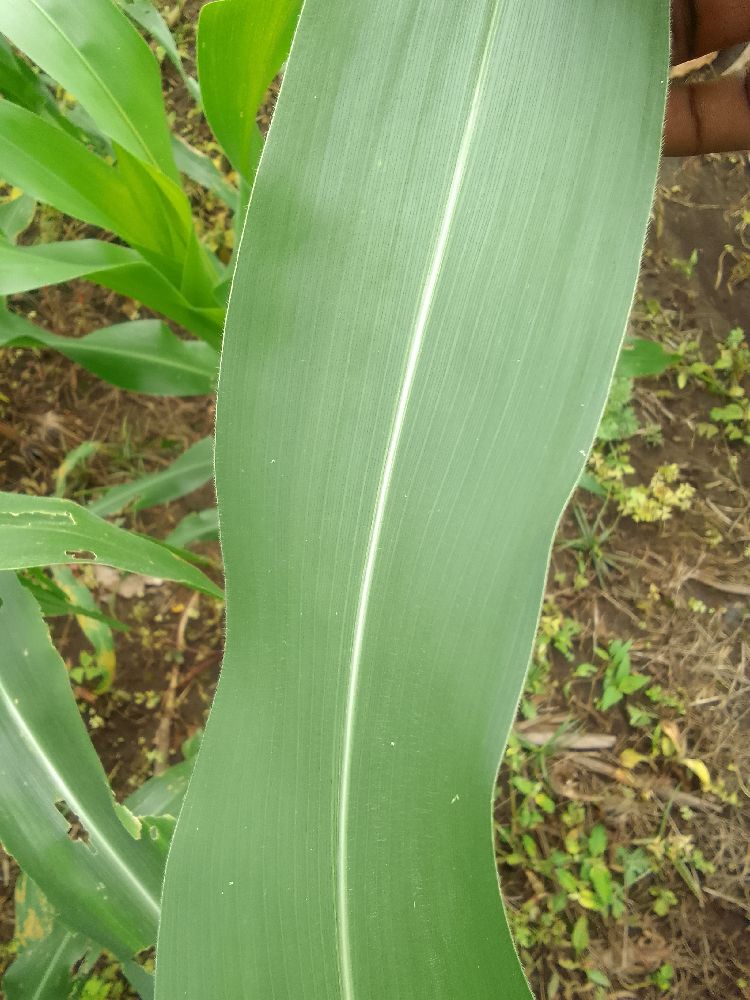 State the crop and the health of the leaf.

maize, healthy
